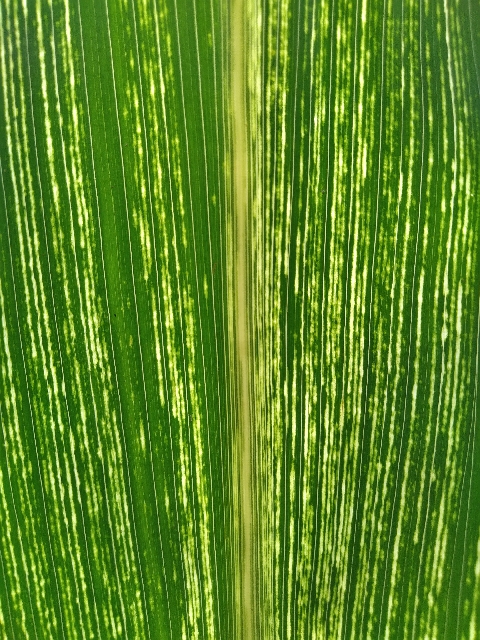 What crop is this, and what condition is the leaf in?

maize, maize streak virus
